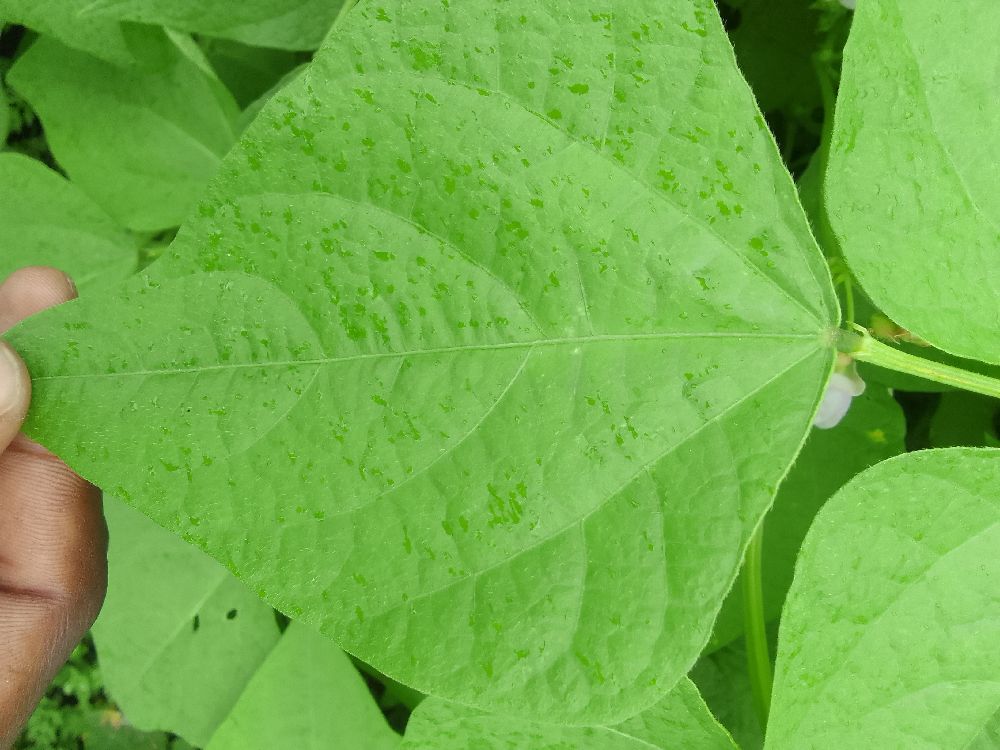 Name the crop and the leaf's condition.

common bean, healthy
